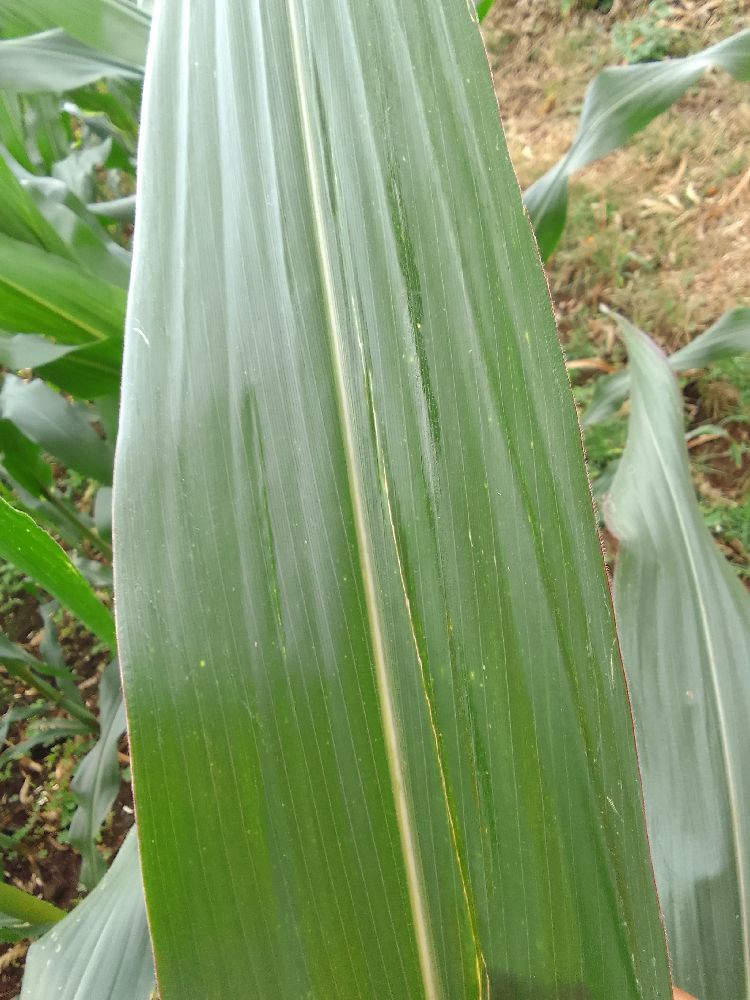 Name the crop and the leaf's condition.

maize, healthy
